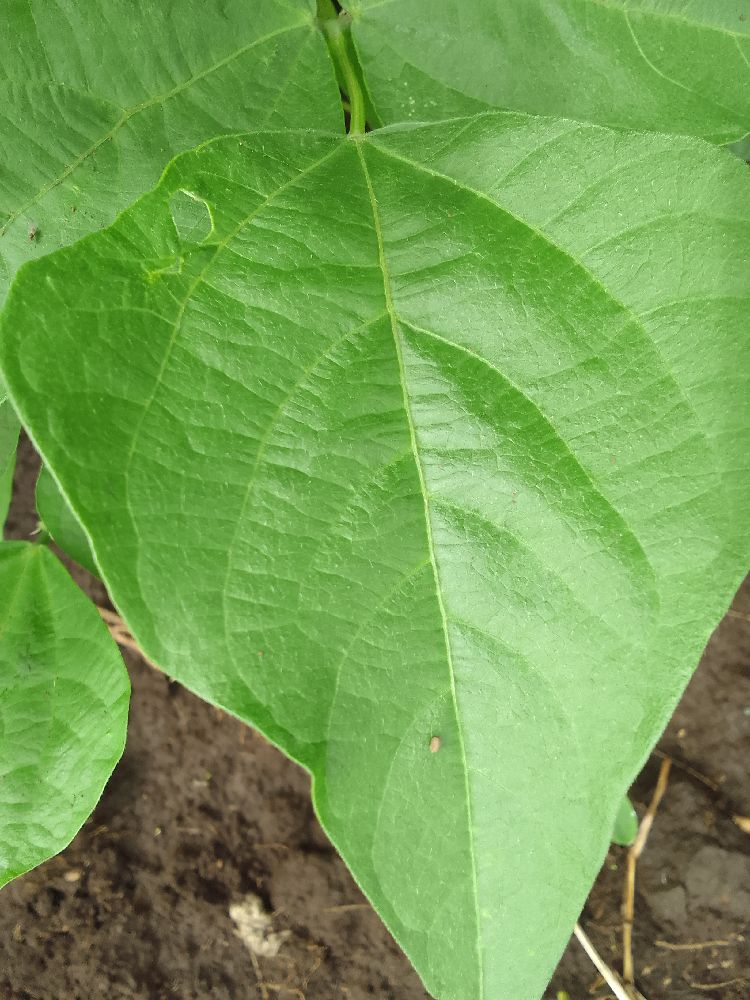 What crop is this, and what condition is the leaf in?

common bean, healthy
